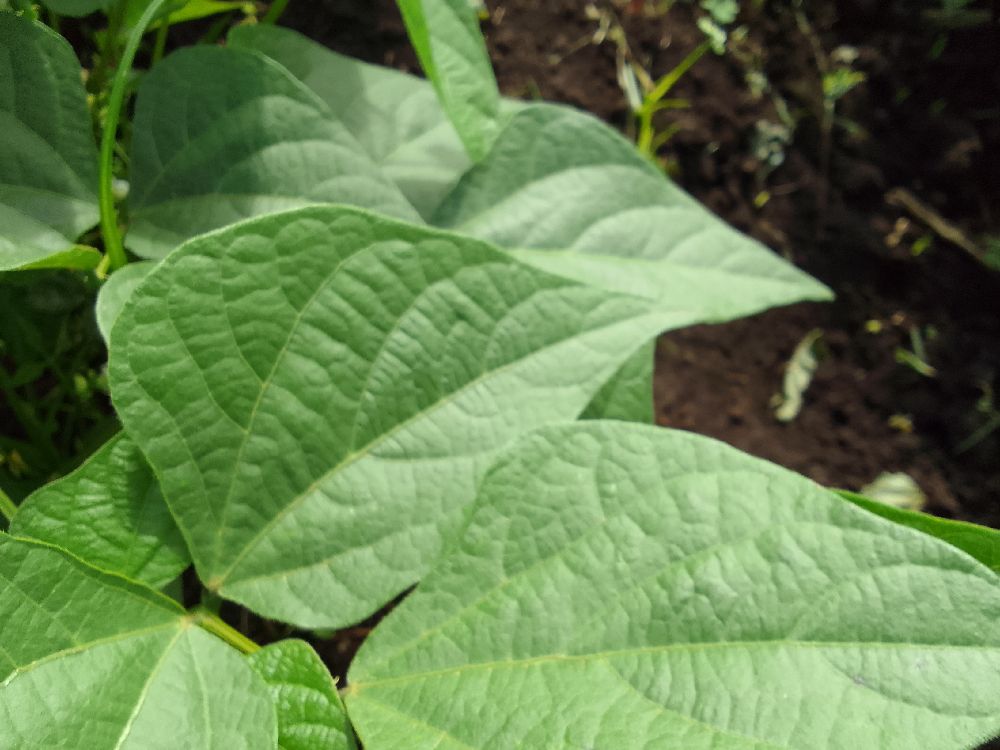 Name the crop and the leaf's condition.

common bean, healthy
